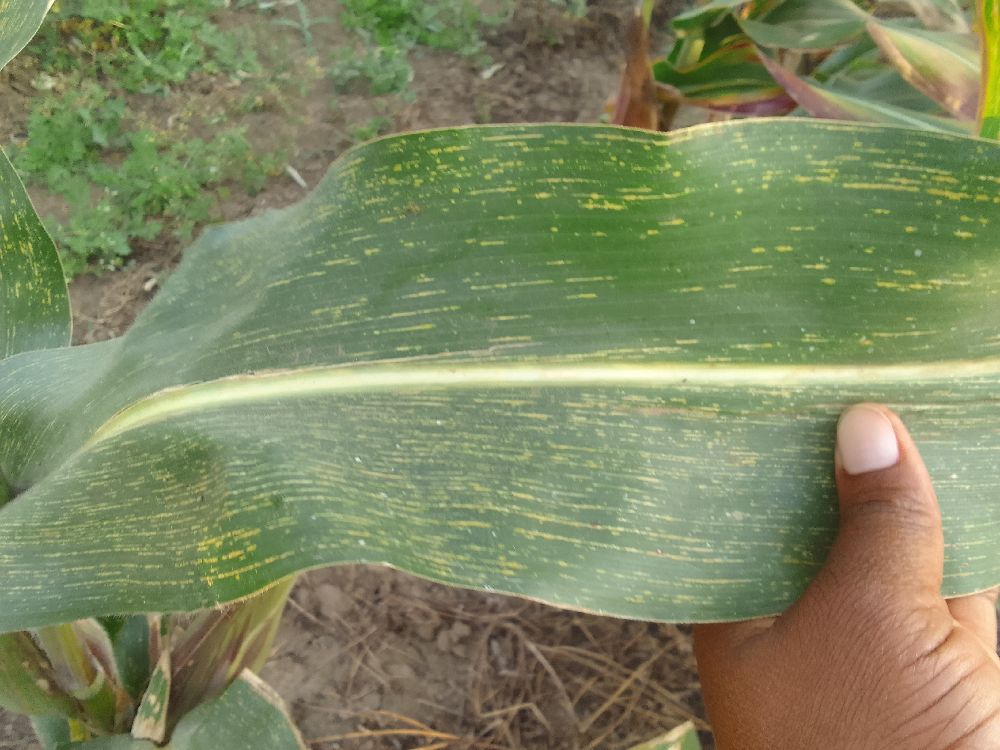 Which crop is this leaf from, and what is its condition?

maize, maize streak virus
